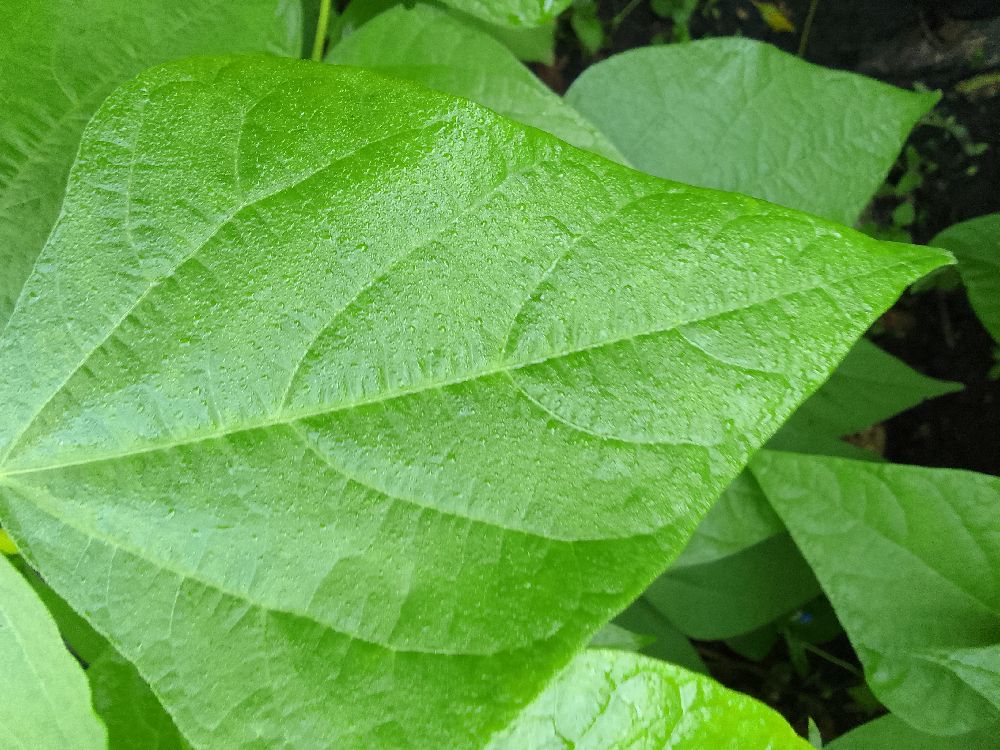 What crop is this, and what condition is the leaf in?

common bean, healthy
